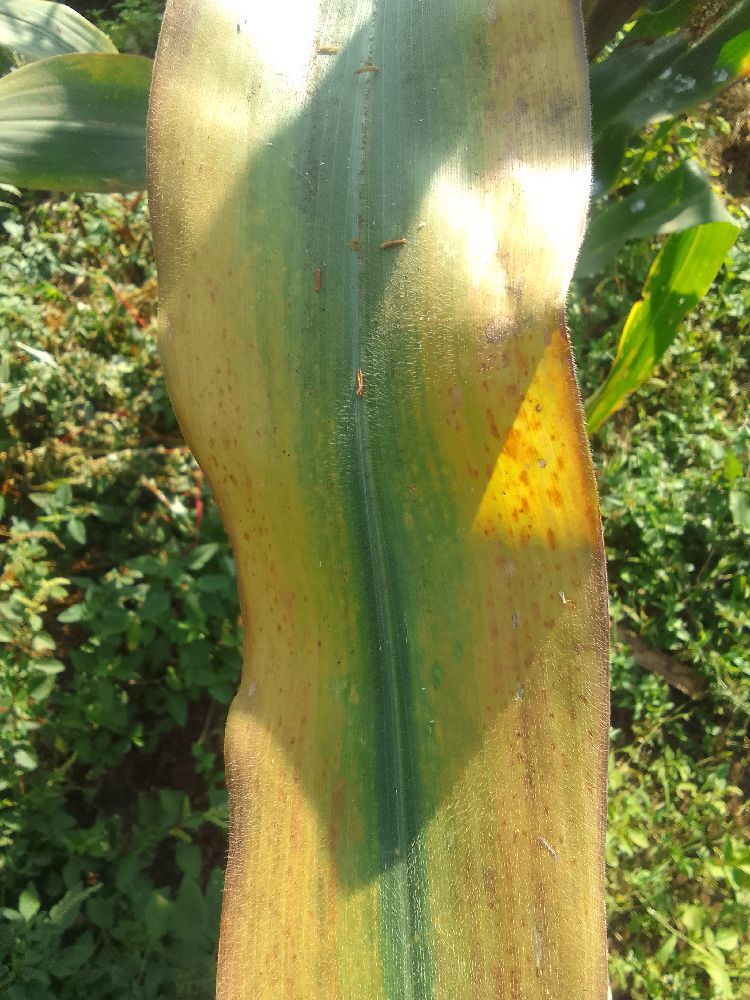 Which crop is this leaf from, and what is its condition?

maize, maize lethal necrosis
